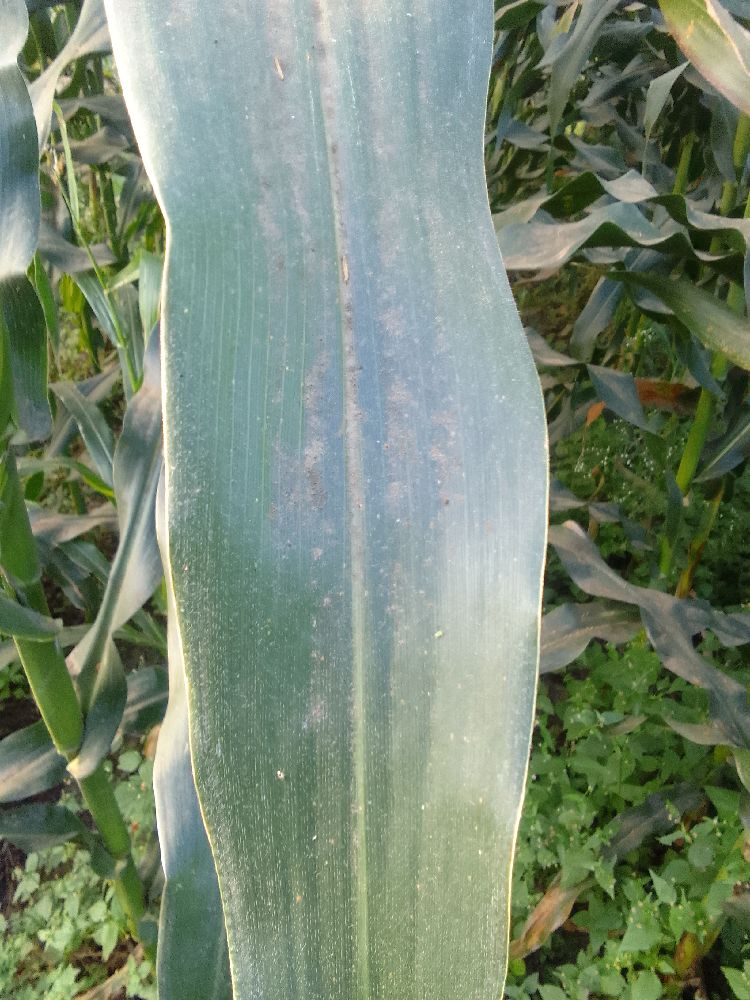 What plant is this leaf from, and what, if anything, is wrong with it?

maize, healthy
